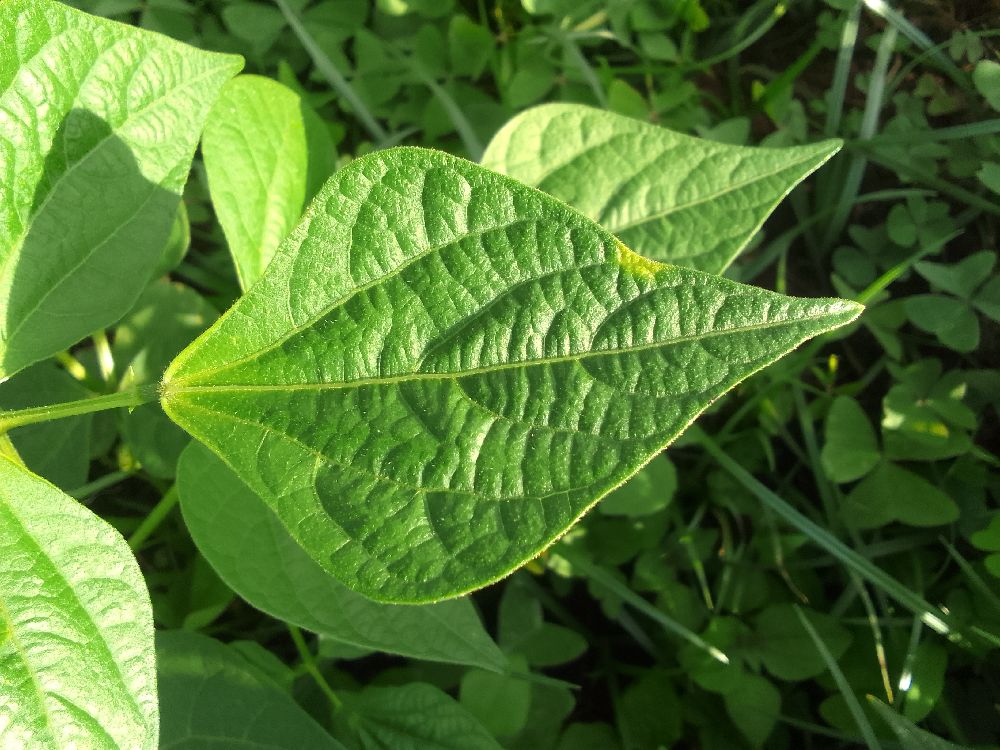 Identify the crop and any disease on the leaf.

common bean, healthy
